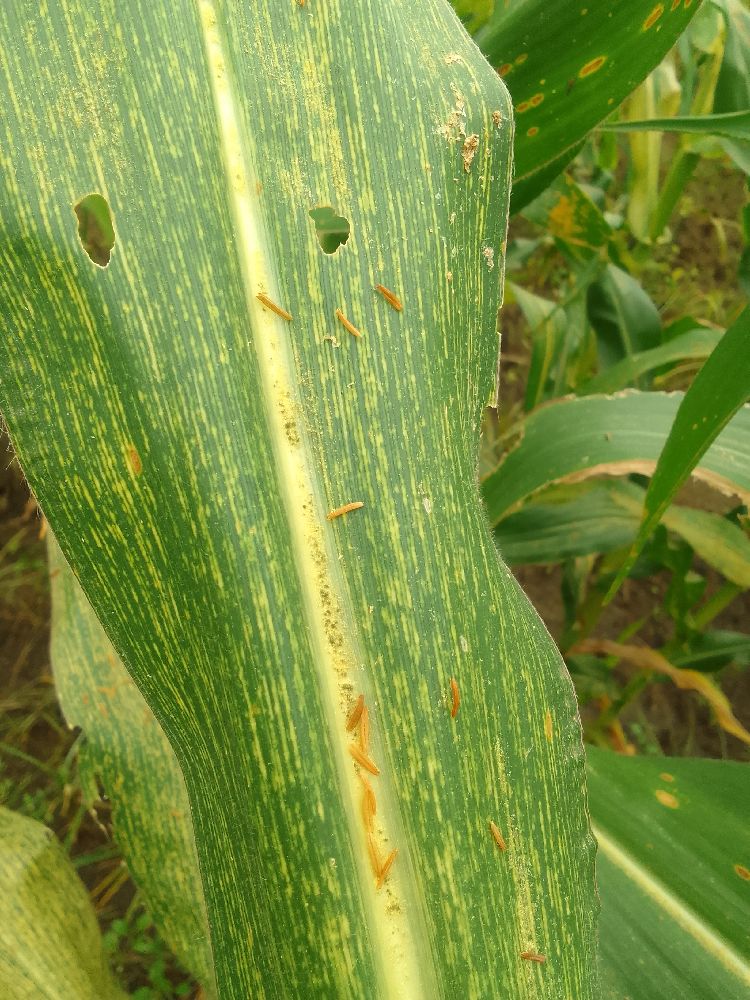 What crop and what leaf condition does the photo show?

maize, maize streak virus
